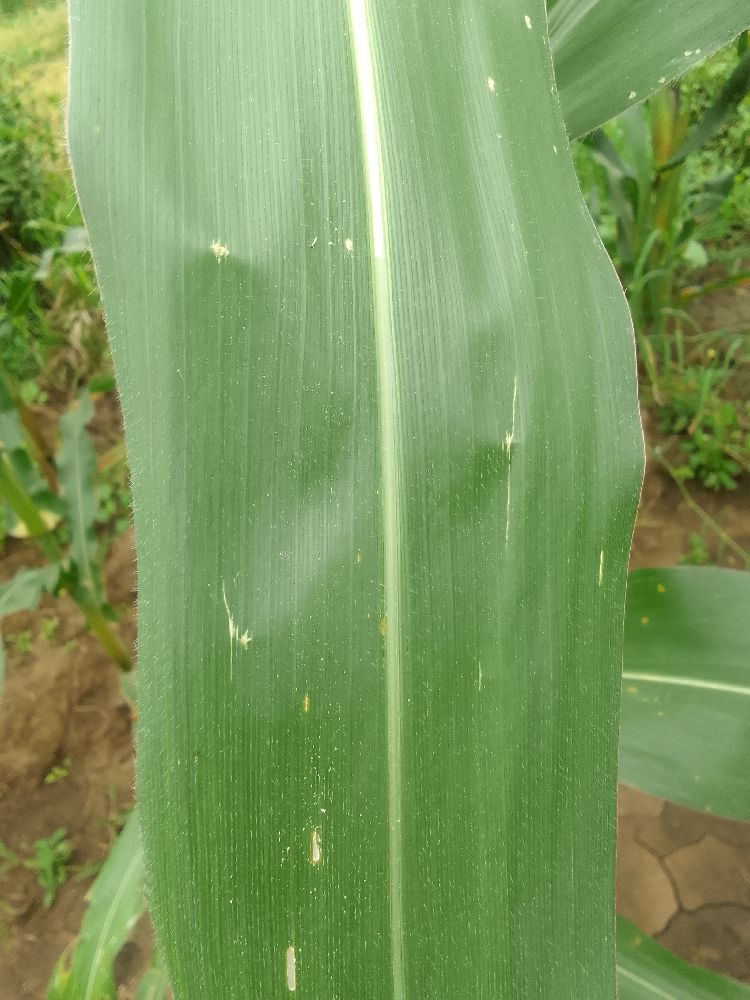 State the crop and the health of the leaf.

maize, healthy
